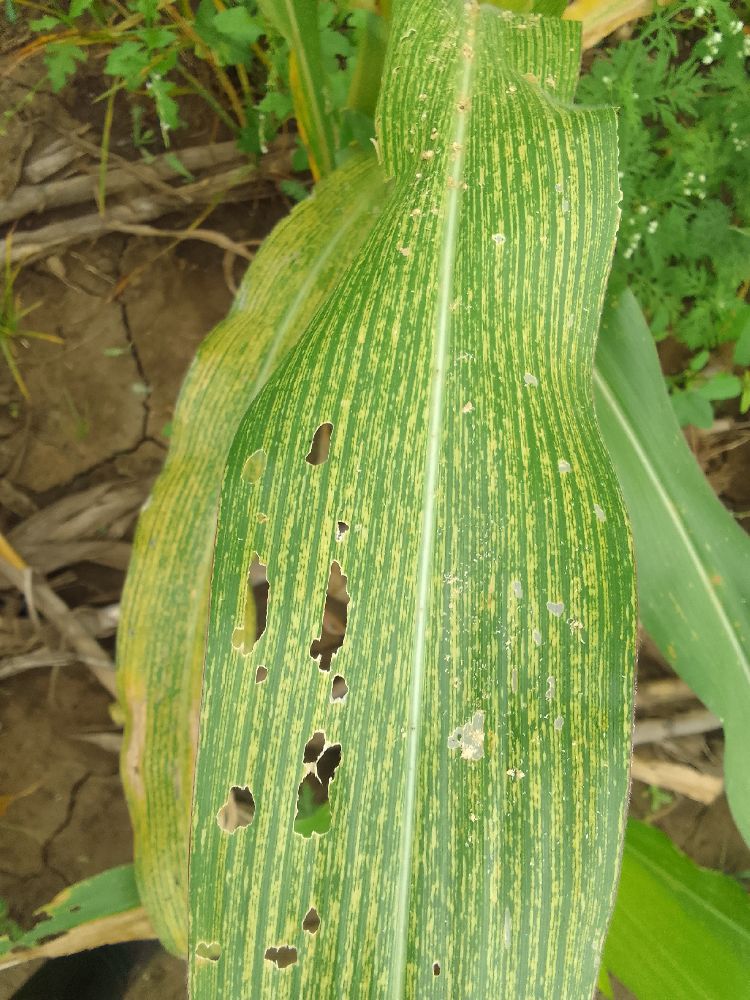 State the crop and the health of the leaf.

maize, maize streak virus
